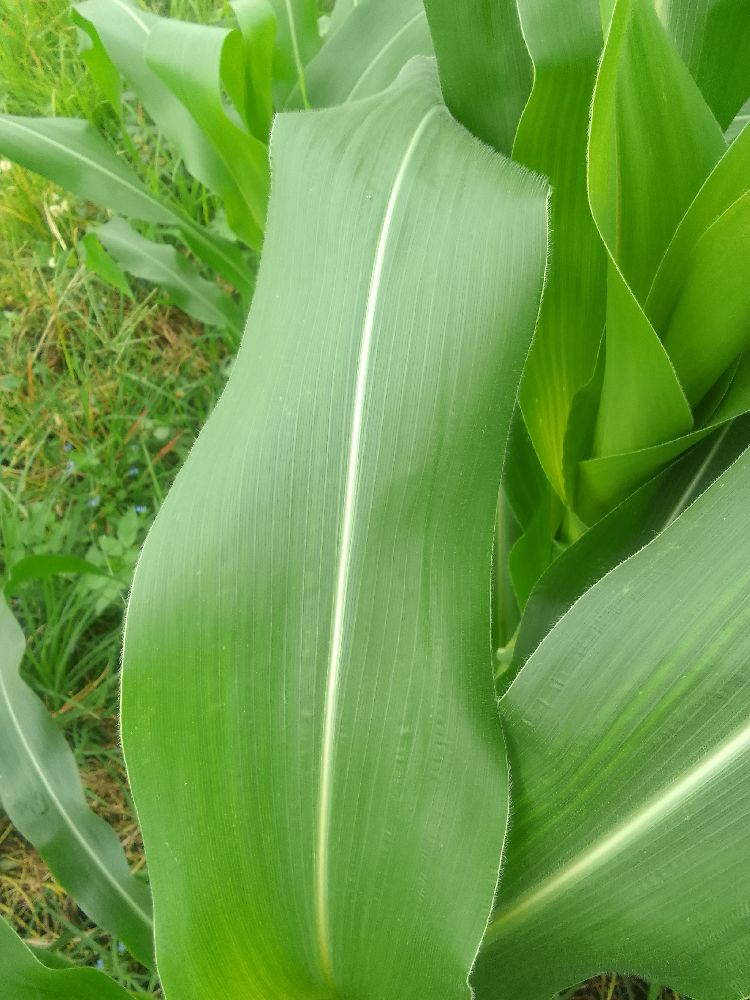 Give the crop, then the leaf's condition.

maize, healthy
